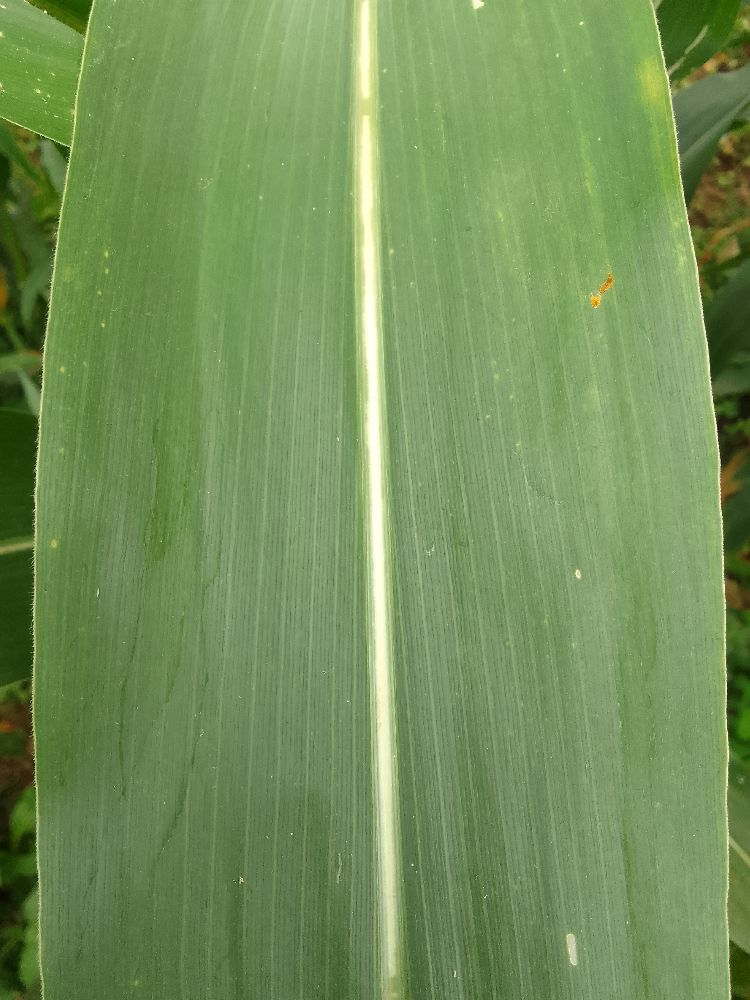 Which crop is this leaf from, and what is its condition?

maize, healthy
